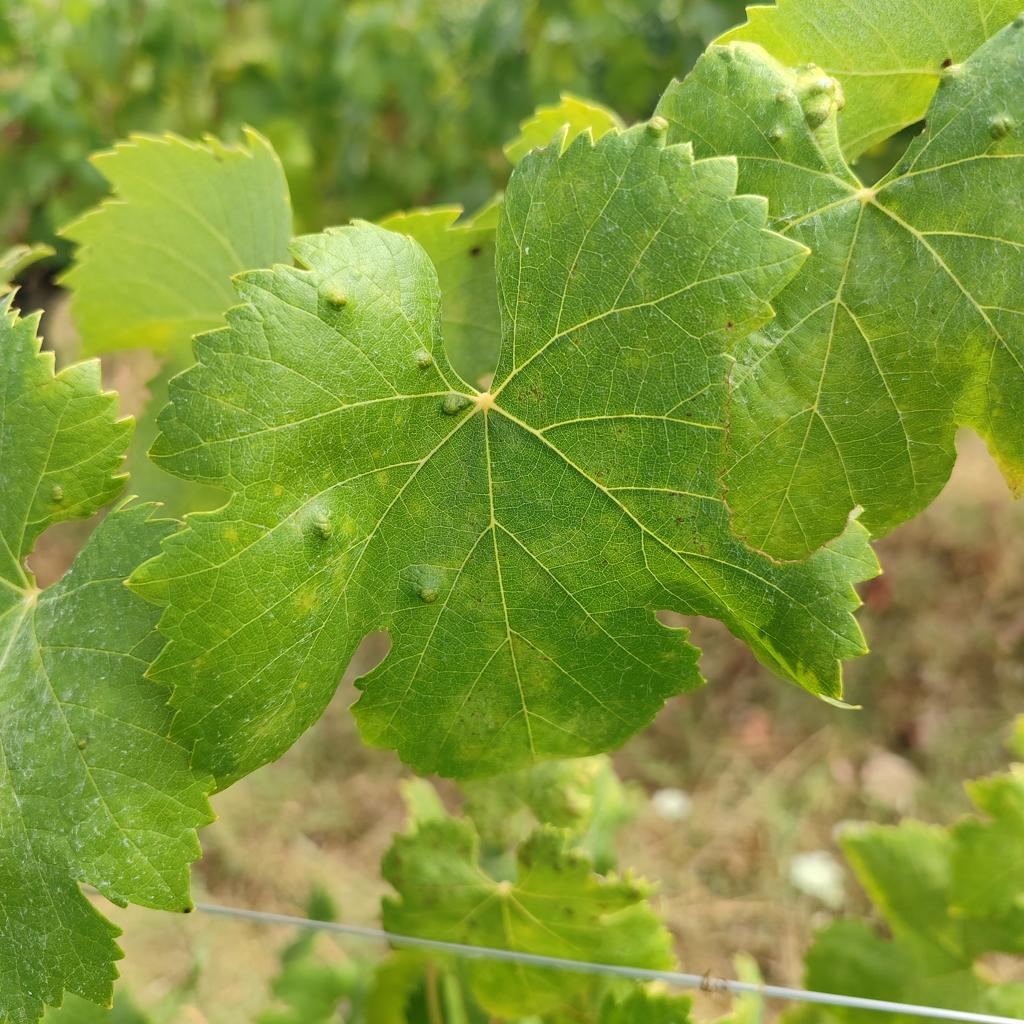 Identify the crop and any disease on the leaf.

grapevine, erineum mite
